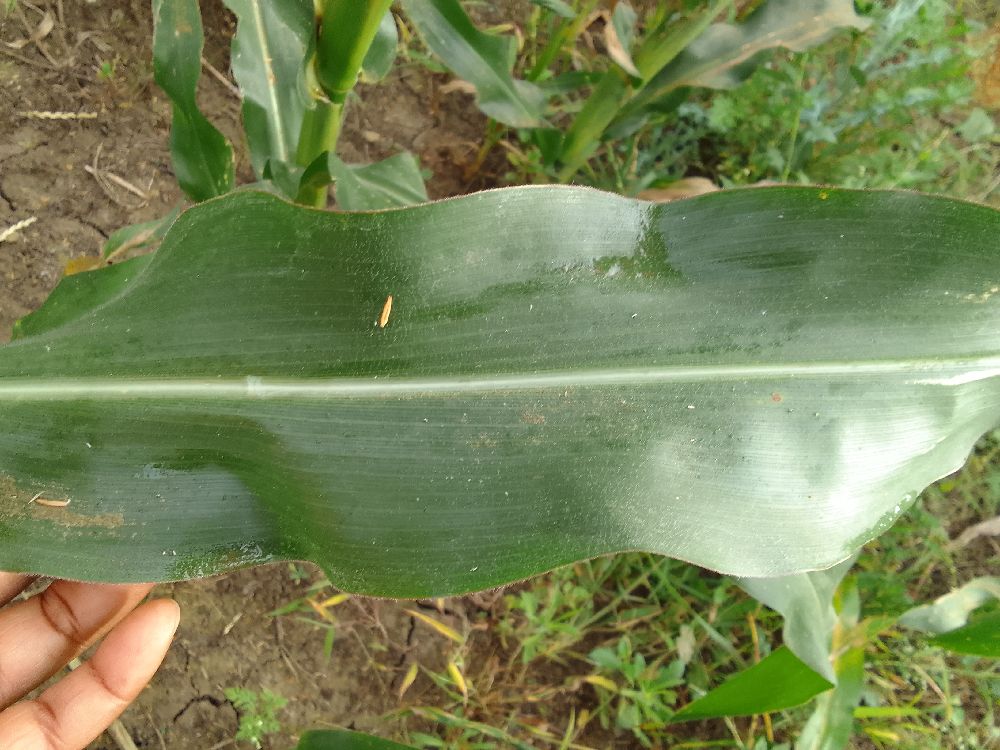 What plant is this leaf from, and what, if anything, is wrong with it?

maize, healthy
